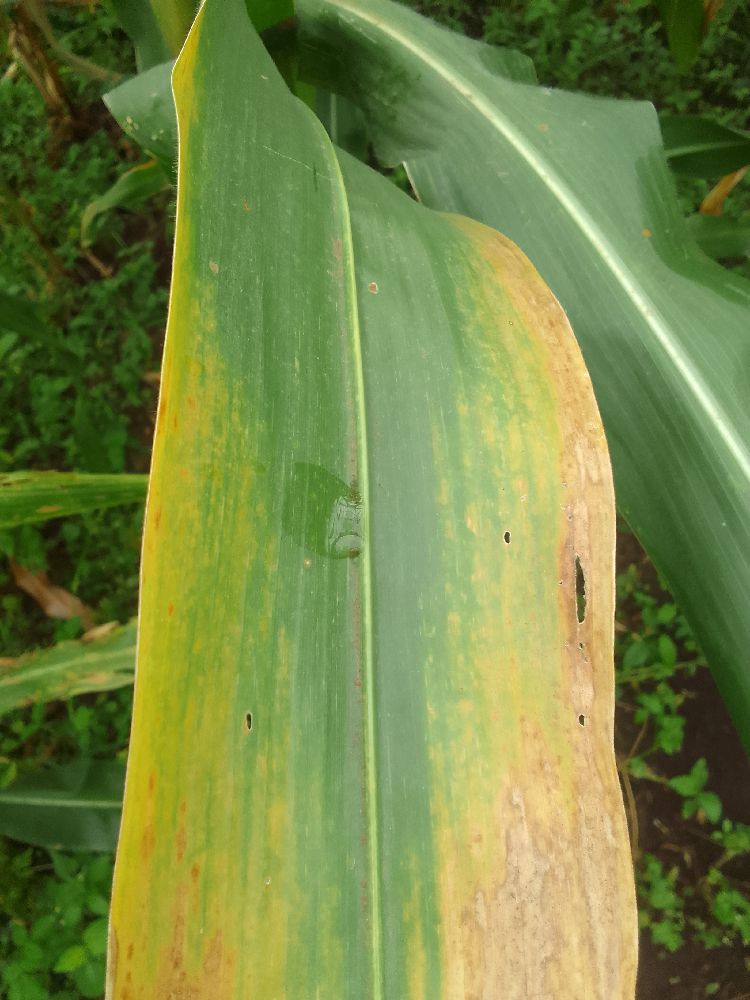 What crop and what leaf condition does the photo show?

maize, maize lethal necrosis
